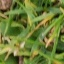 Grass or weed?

grass
